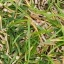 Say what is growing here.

grass
